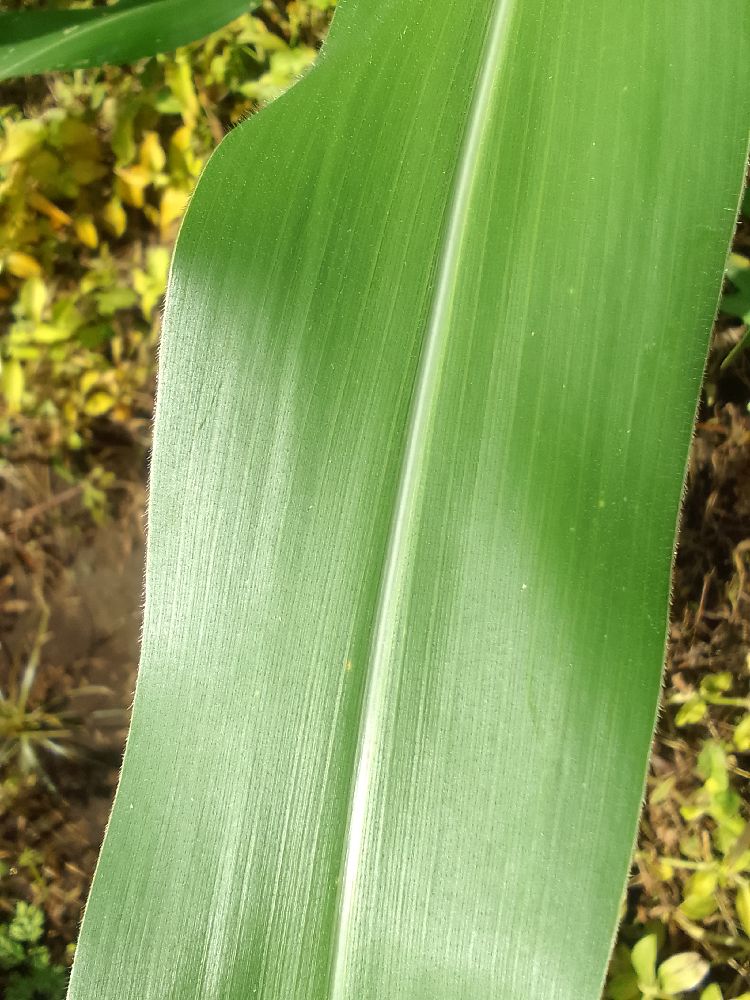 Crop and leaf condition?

maize, healthy
